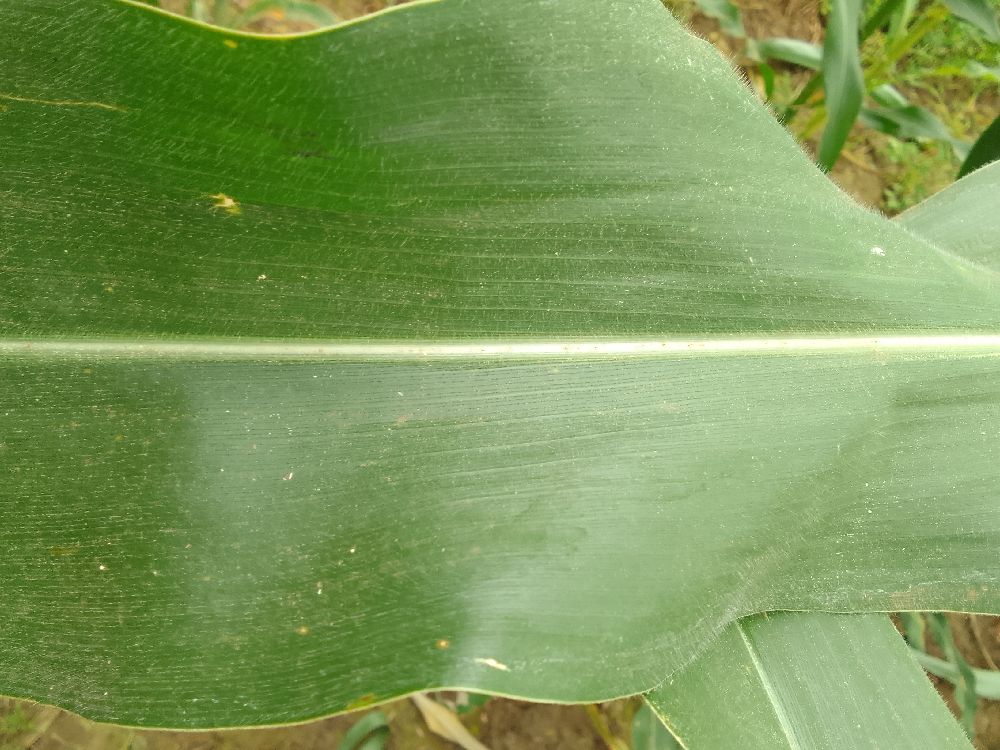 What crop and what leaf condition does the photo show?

maize, healthy
